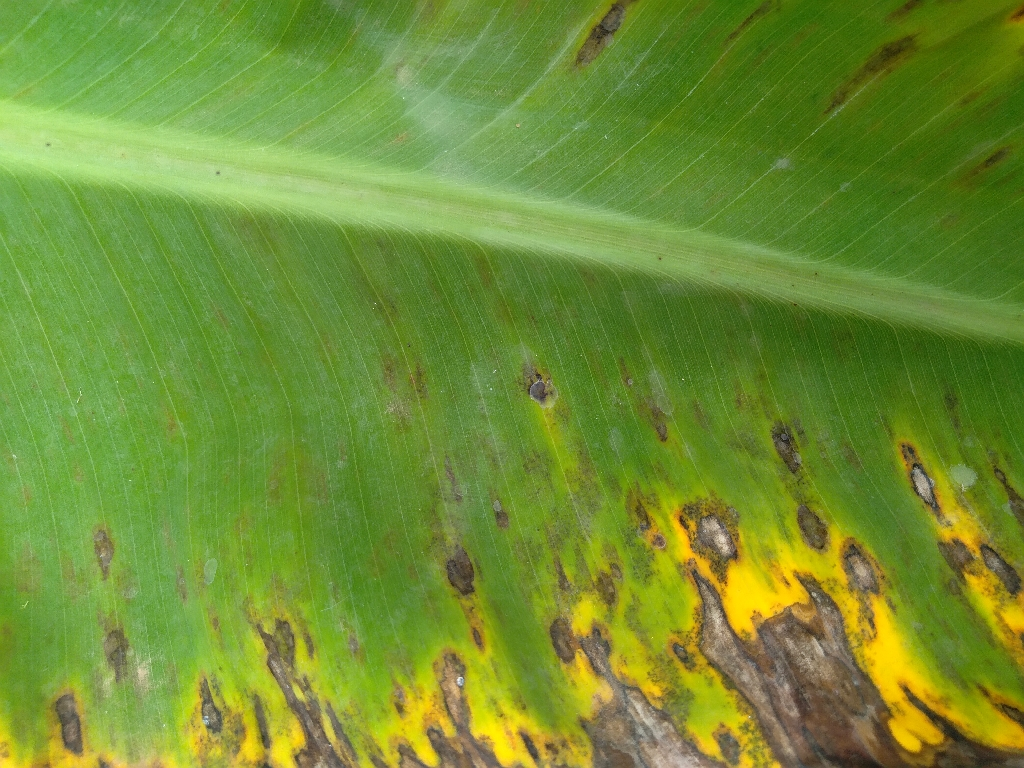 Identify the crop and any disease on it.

banana, black sigatoka
